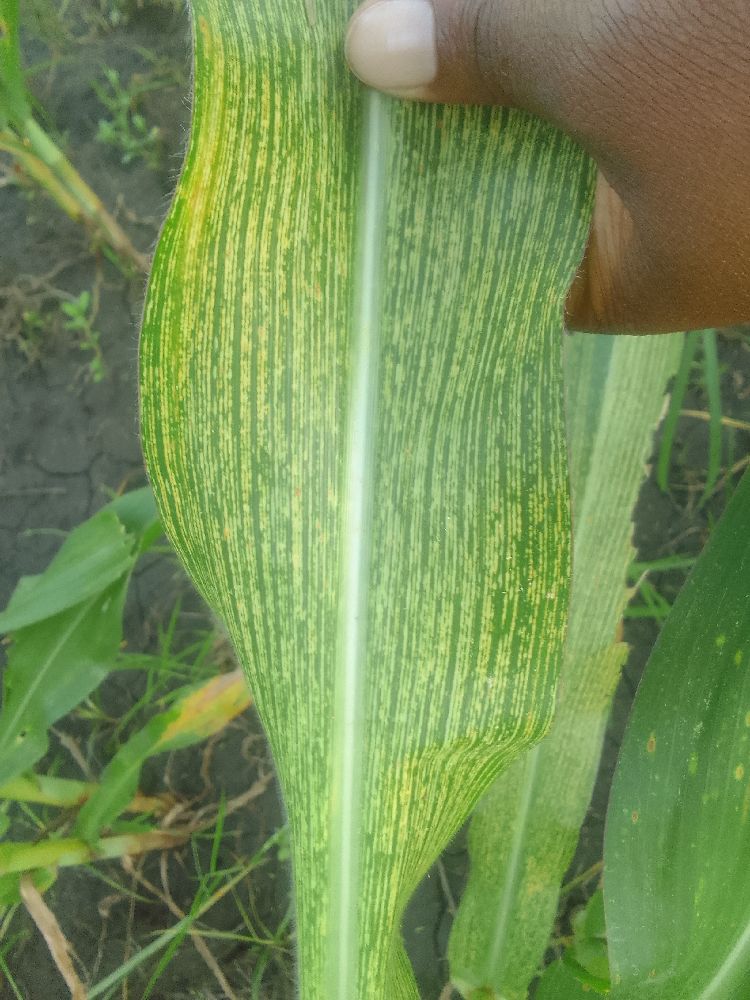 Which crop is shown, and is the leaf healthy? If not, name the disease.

maize, maize streak virus
